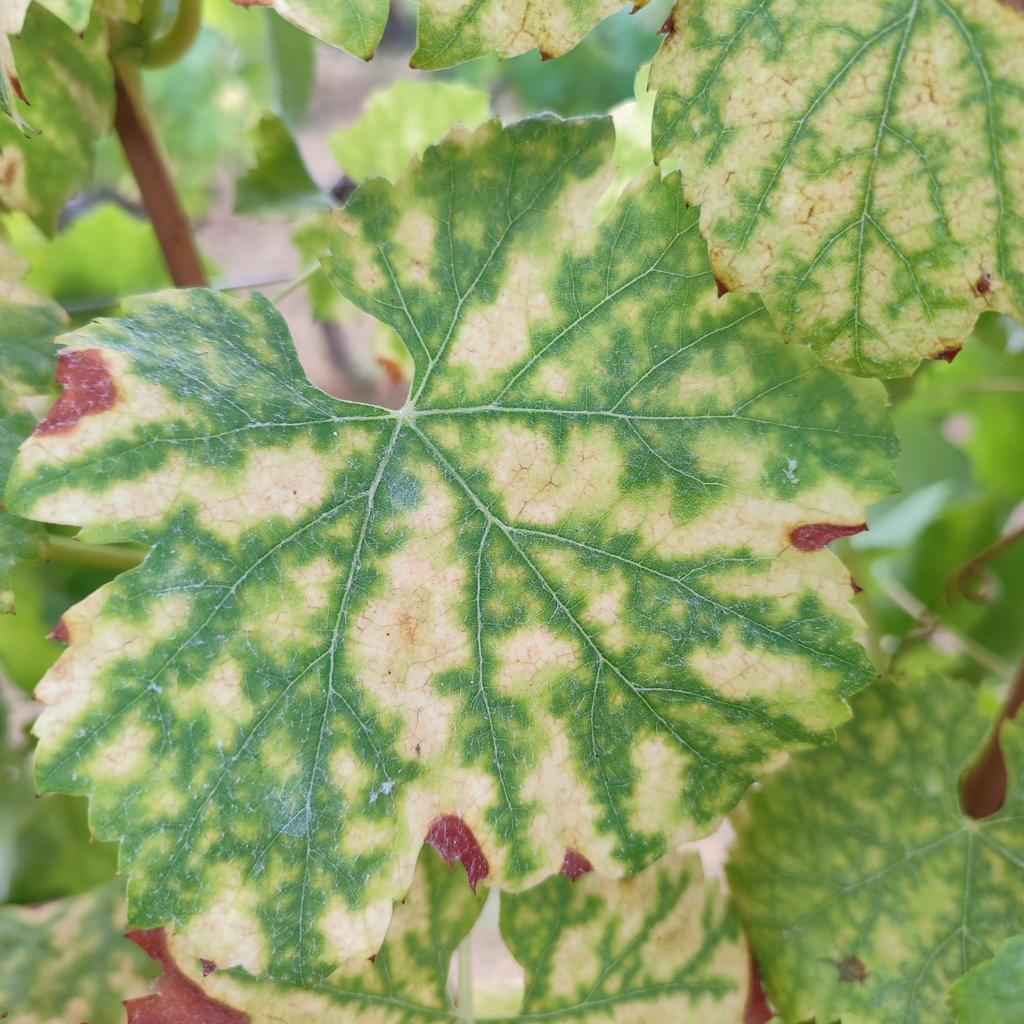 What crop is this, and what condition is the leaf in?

grapevine, esca complex
